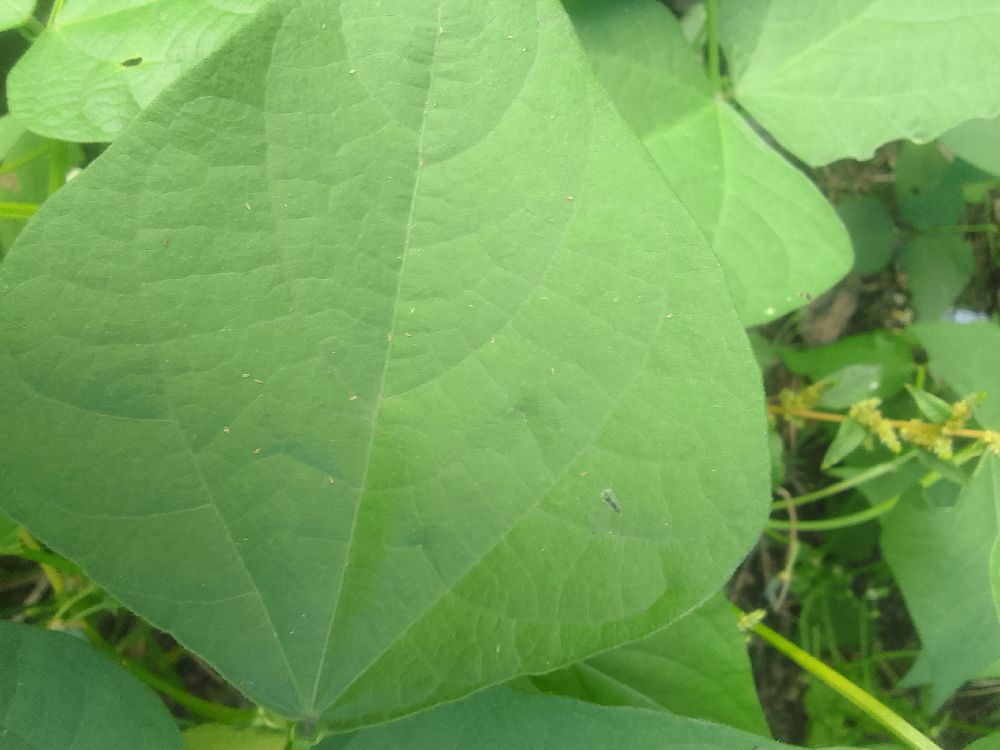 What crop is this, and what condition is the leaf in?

common bean, healthy
